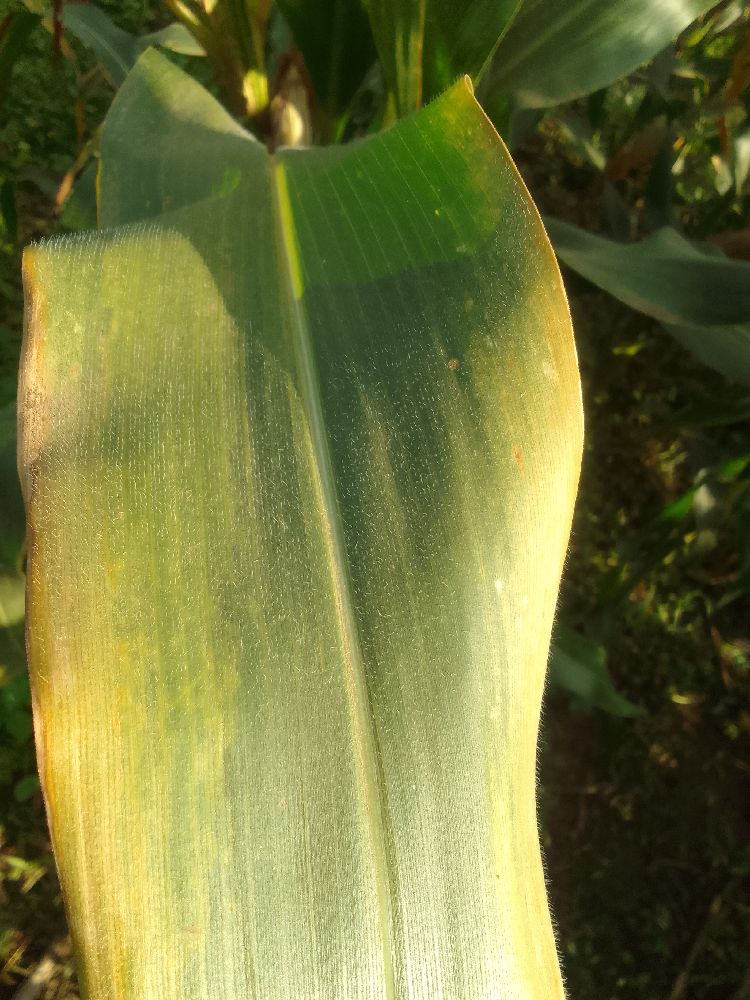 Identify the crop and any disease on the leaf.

maize, maize lethal necrosis
